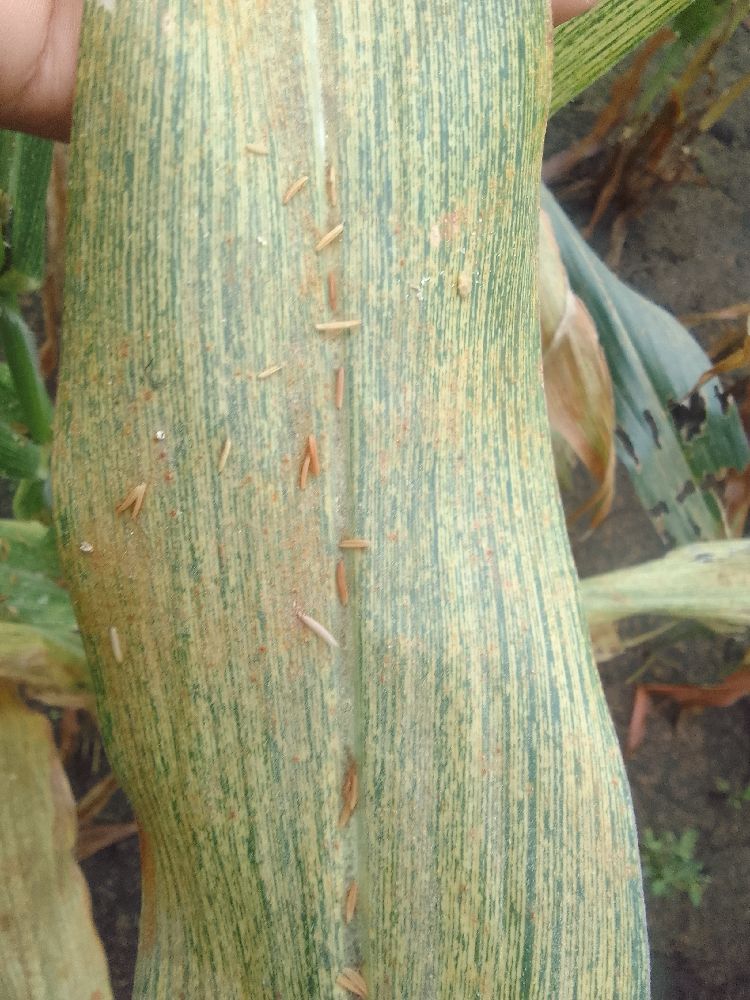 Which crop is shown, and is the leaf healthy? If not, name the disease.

maize, maize streak virus
